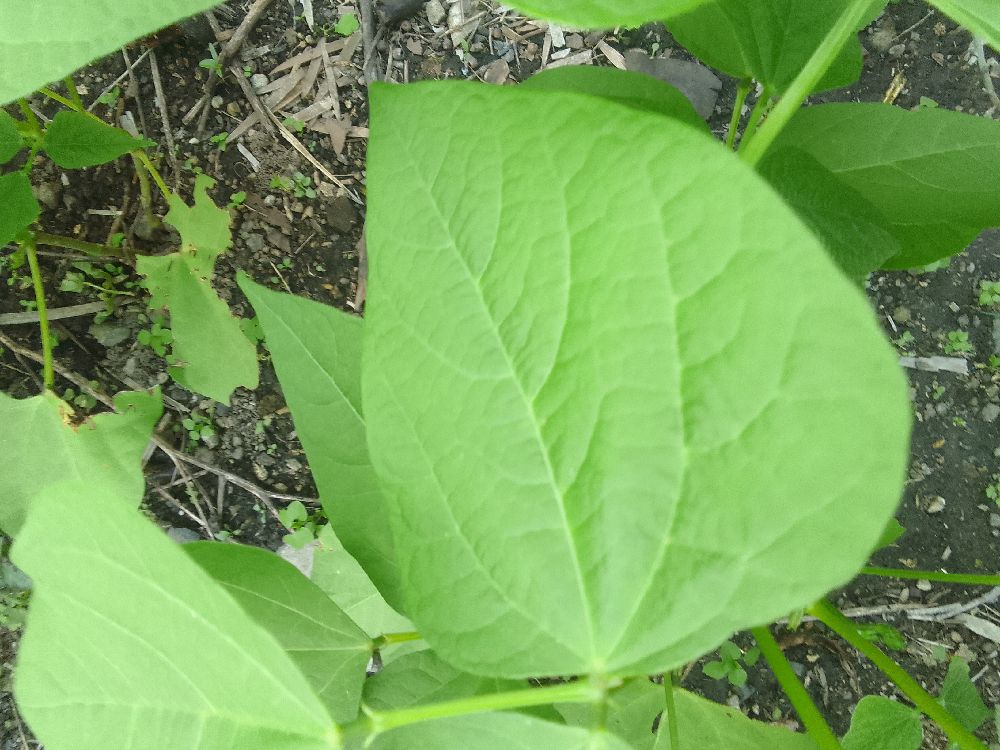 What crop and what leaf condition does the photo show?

common bean, healthy
